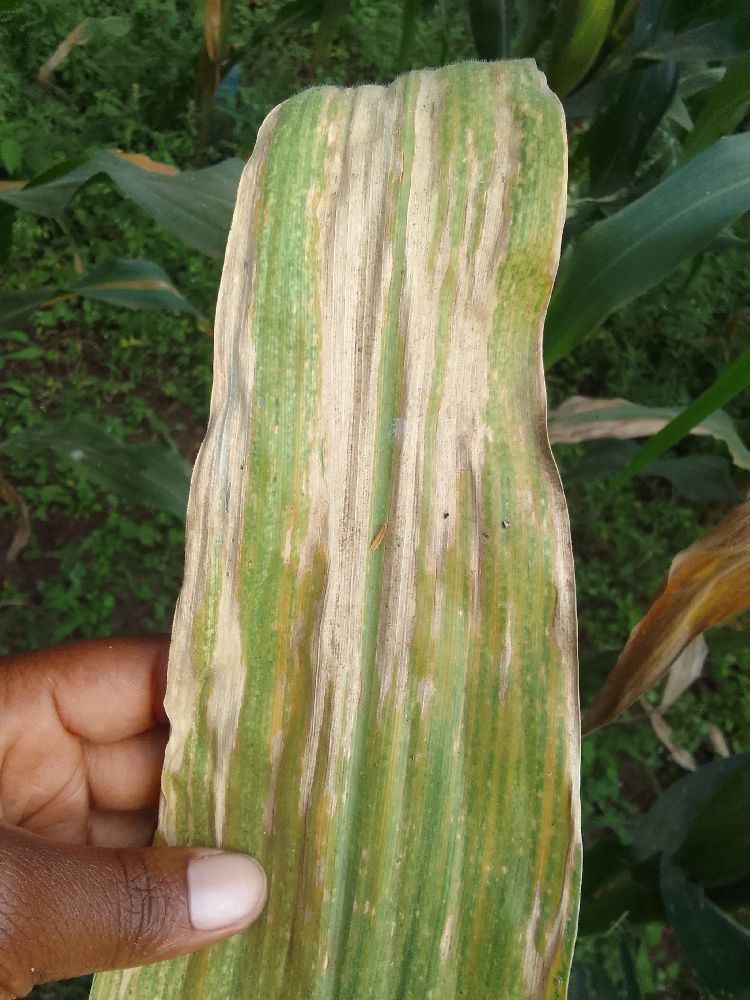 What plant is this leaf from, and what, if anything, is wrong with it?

maize, maize lethal necrosis
